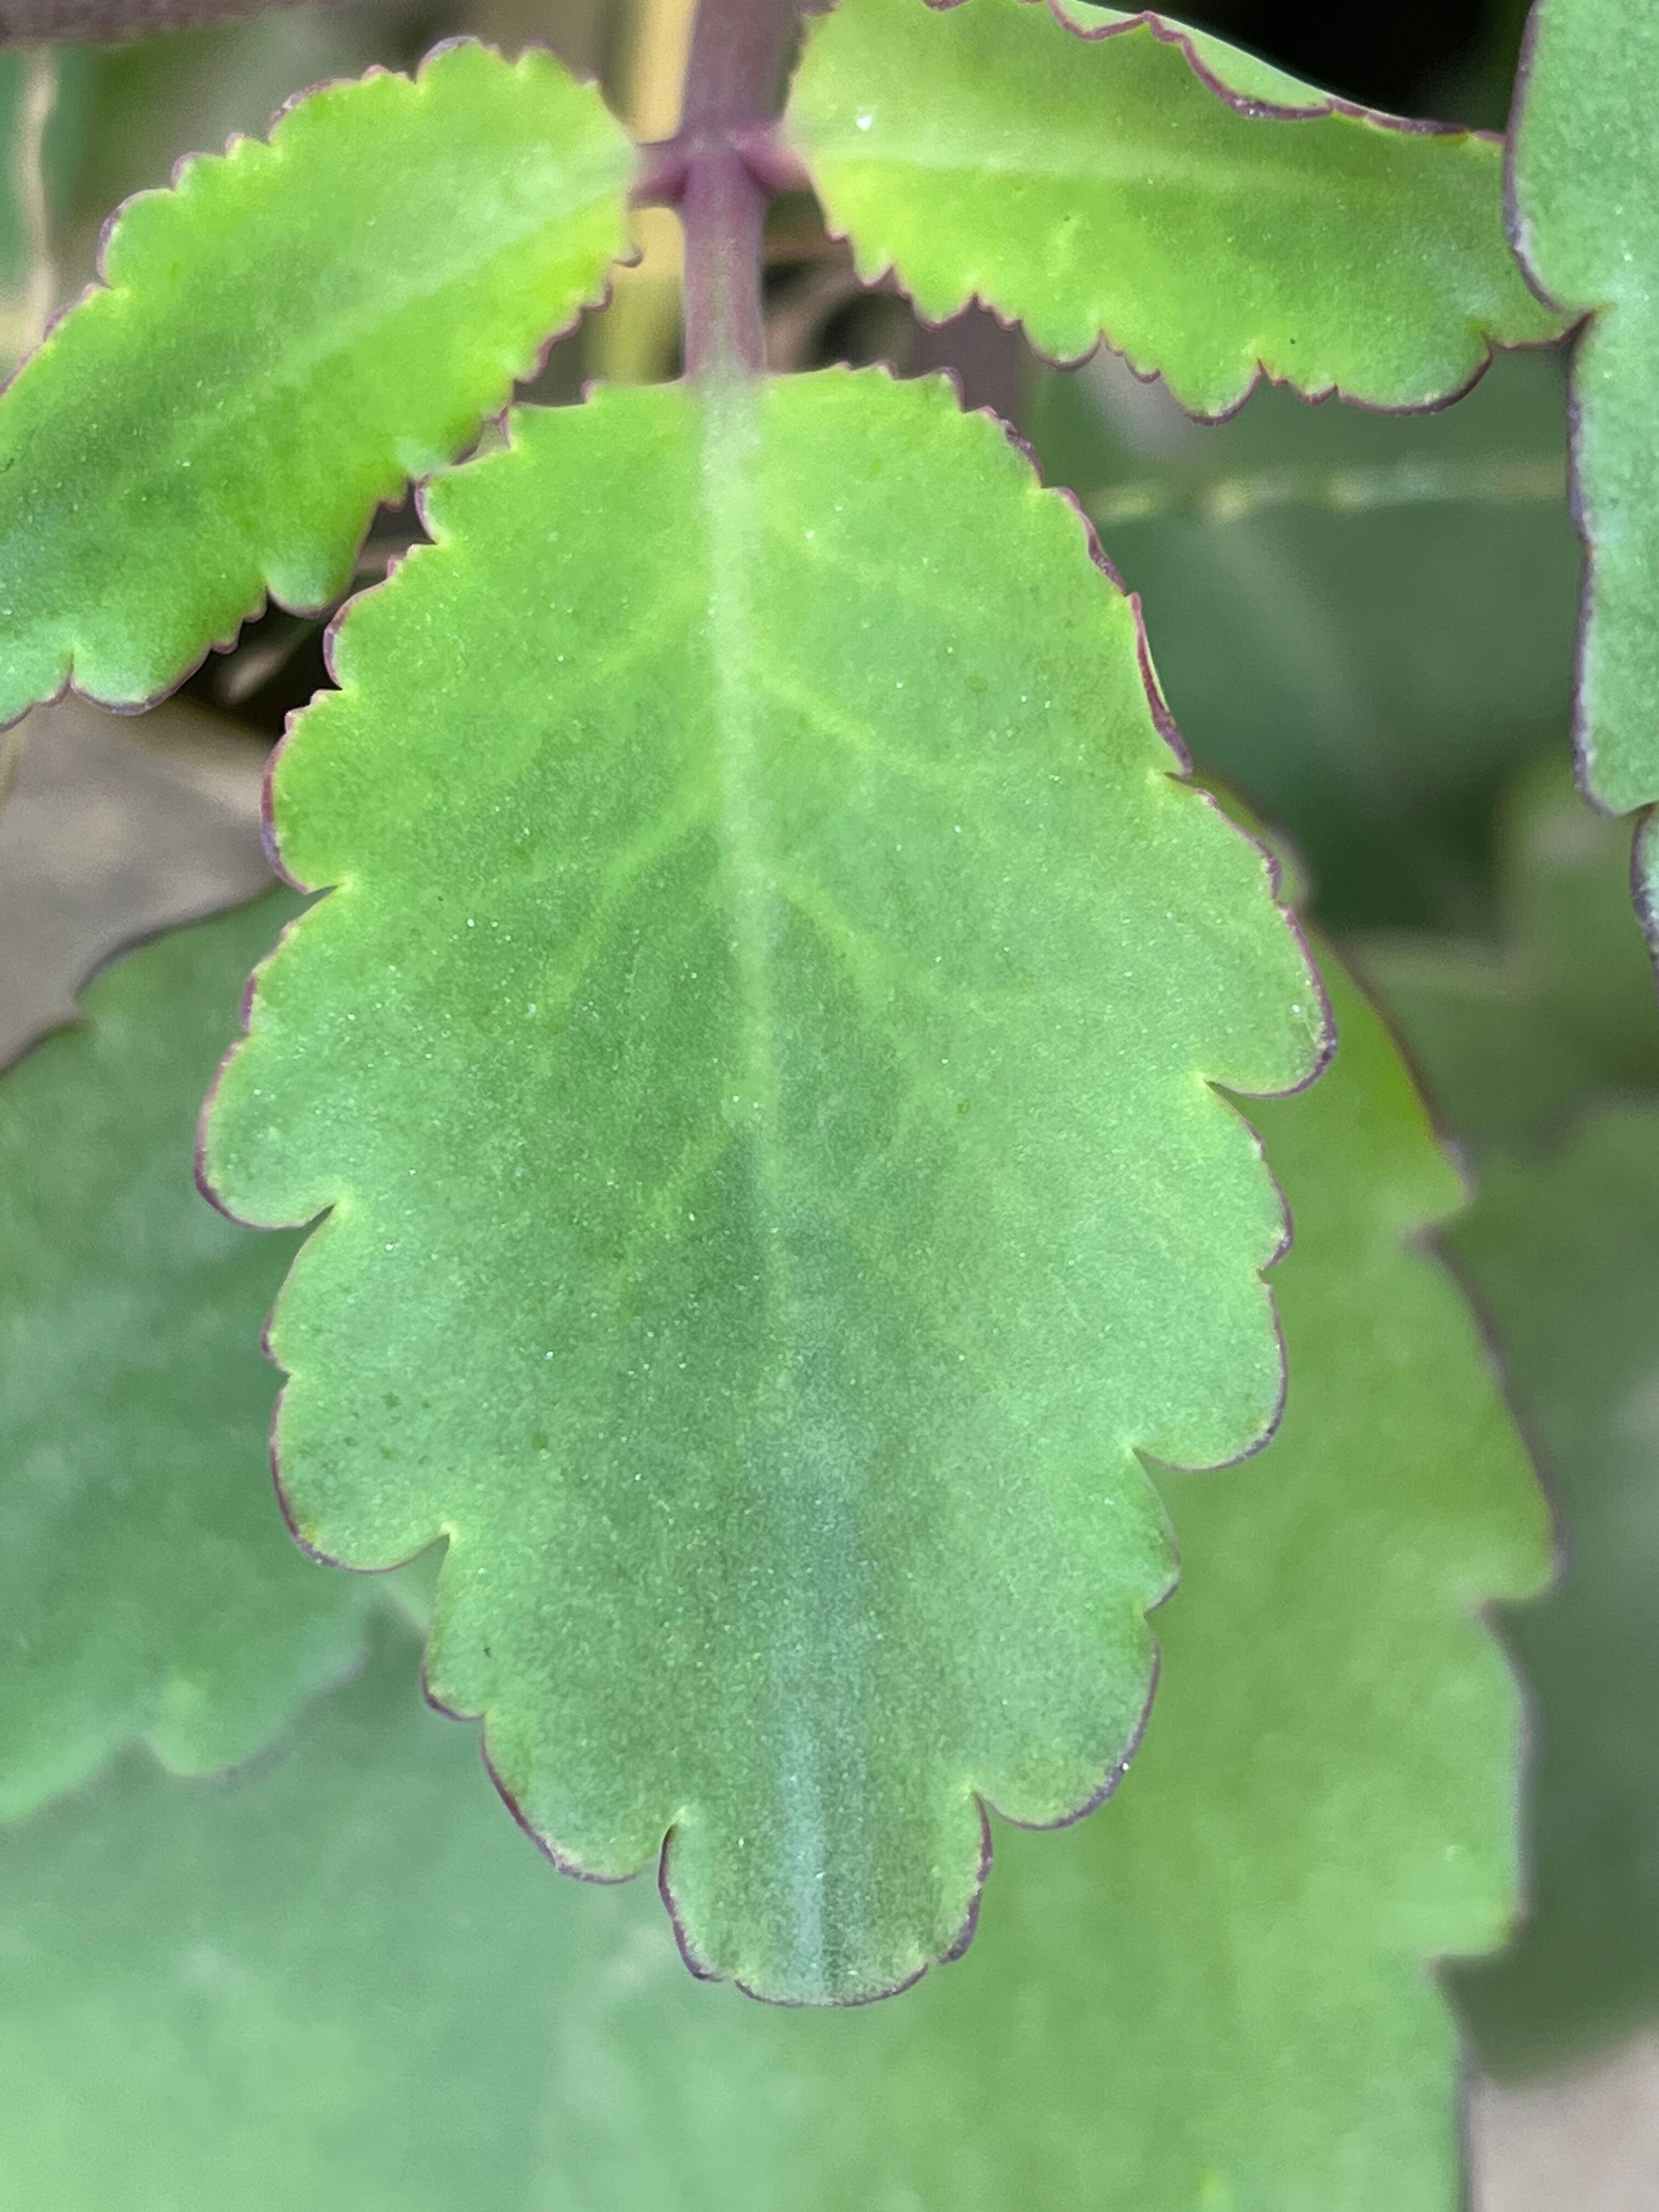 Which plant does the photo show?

pathorkuci
